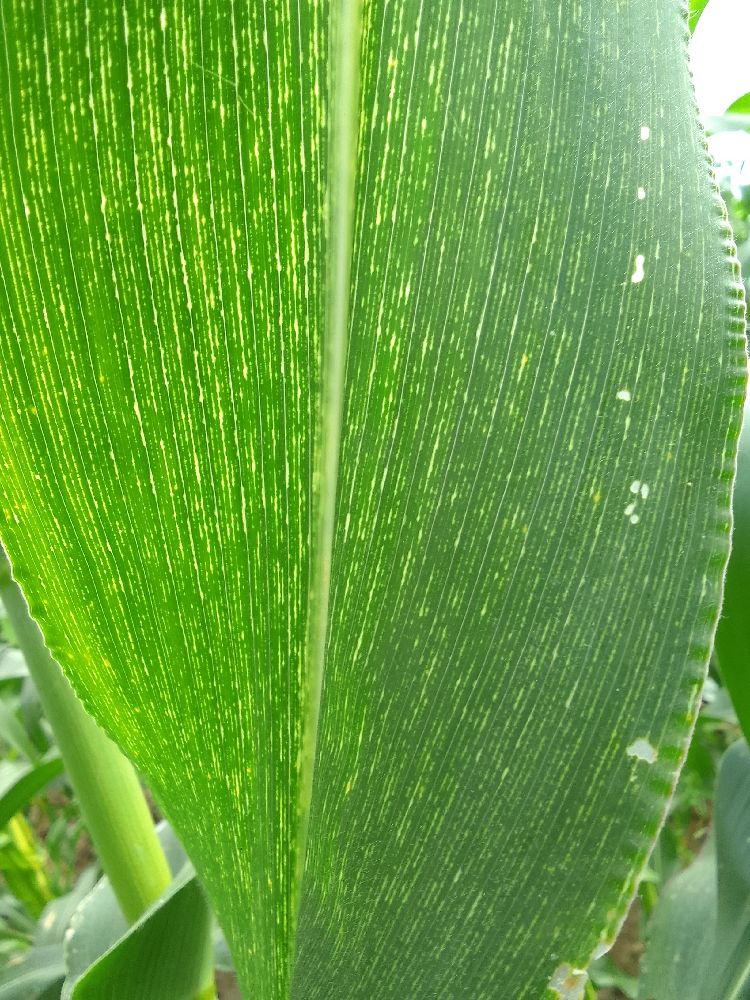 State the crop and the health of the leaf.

maize, maize streak virus
